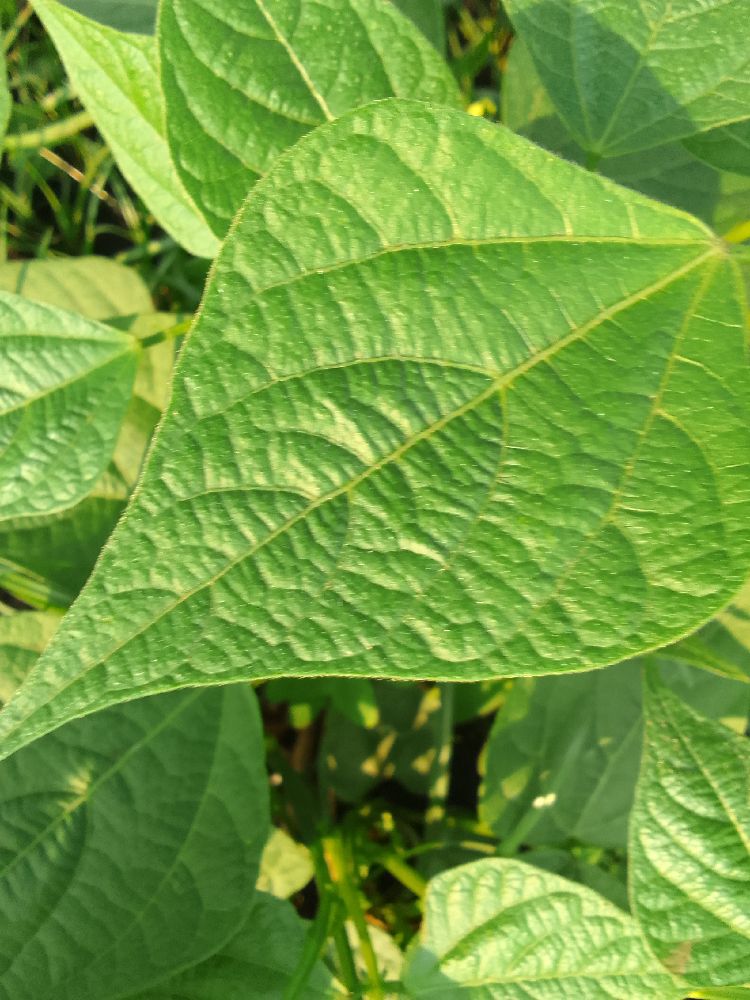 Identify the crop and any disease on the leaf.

common bean, healthy
